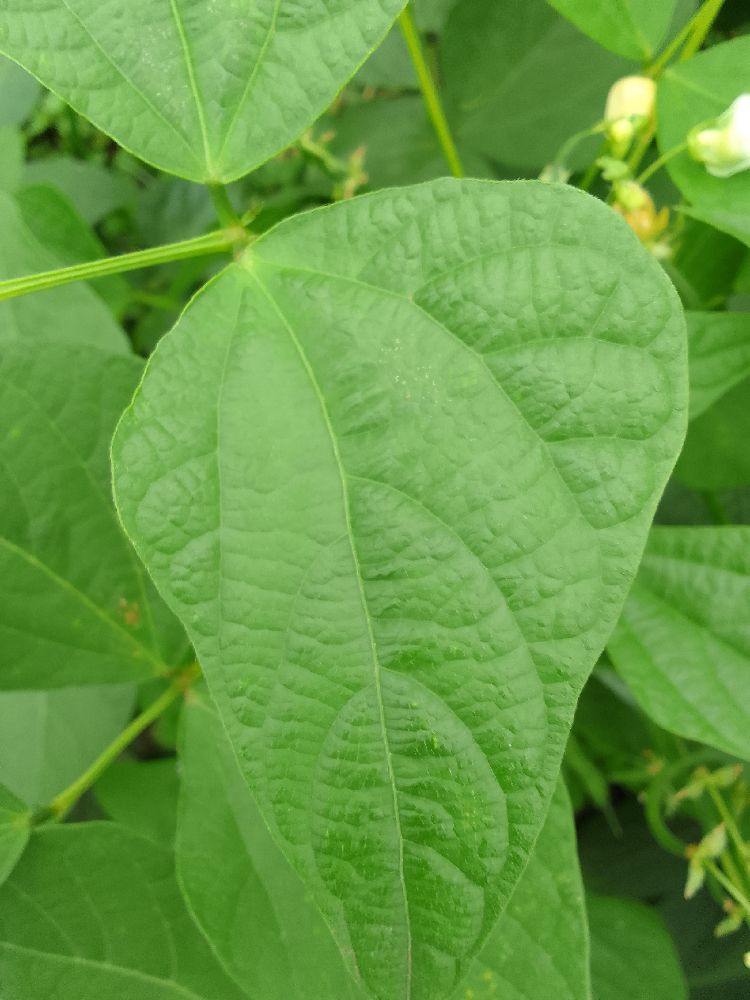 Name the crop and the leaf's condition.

common bean, healthy
